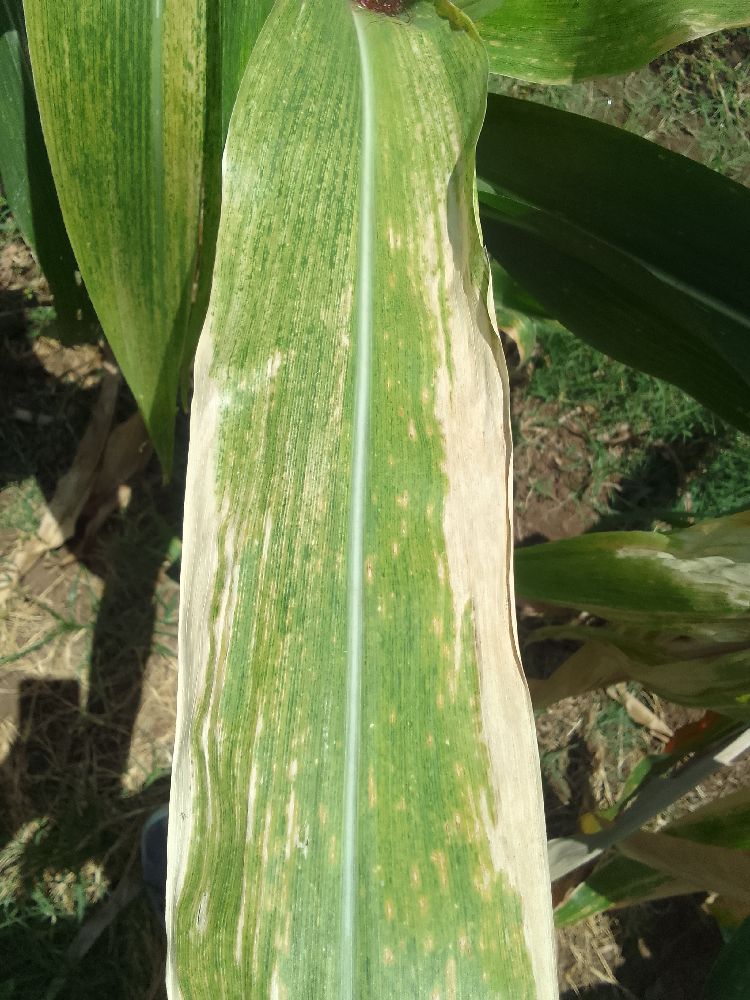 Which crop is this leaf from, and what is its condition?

maize, maize lethal necrosis
